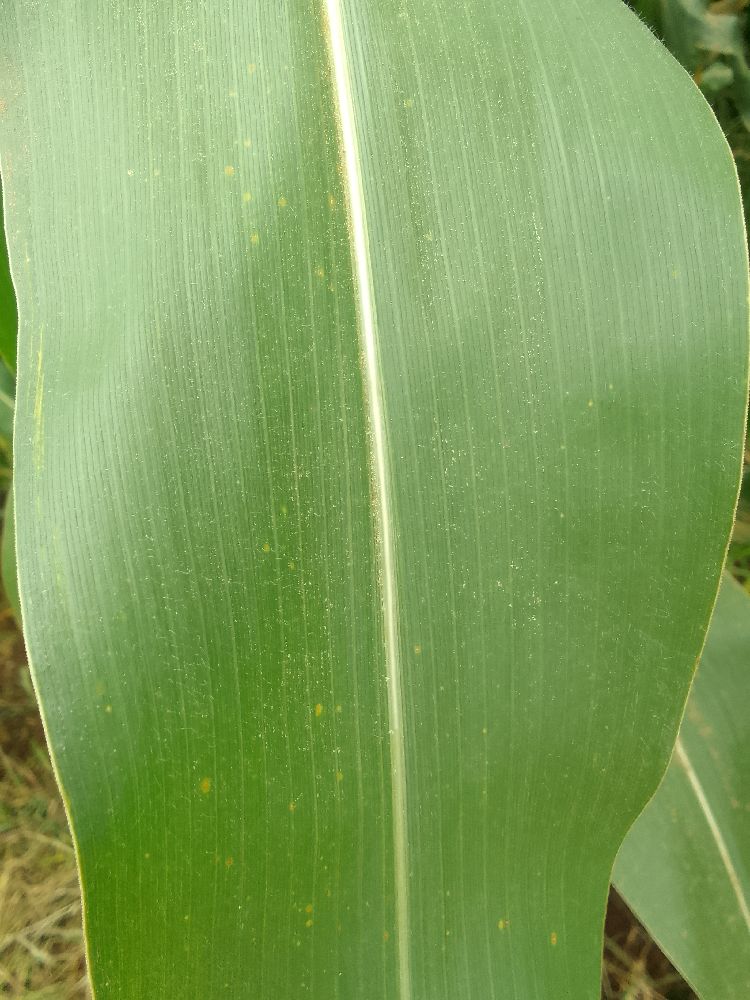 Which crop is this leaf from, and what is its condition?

maize, healthy
